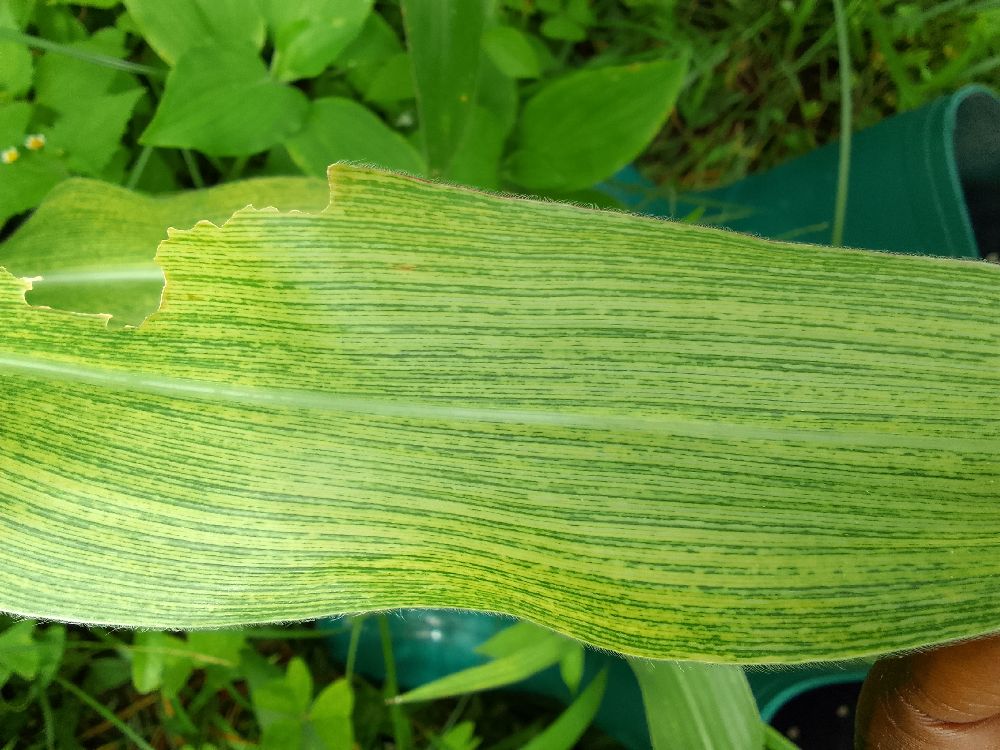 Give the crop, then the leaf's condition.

maize, maize streak virus
